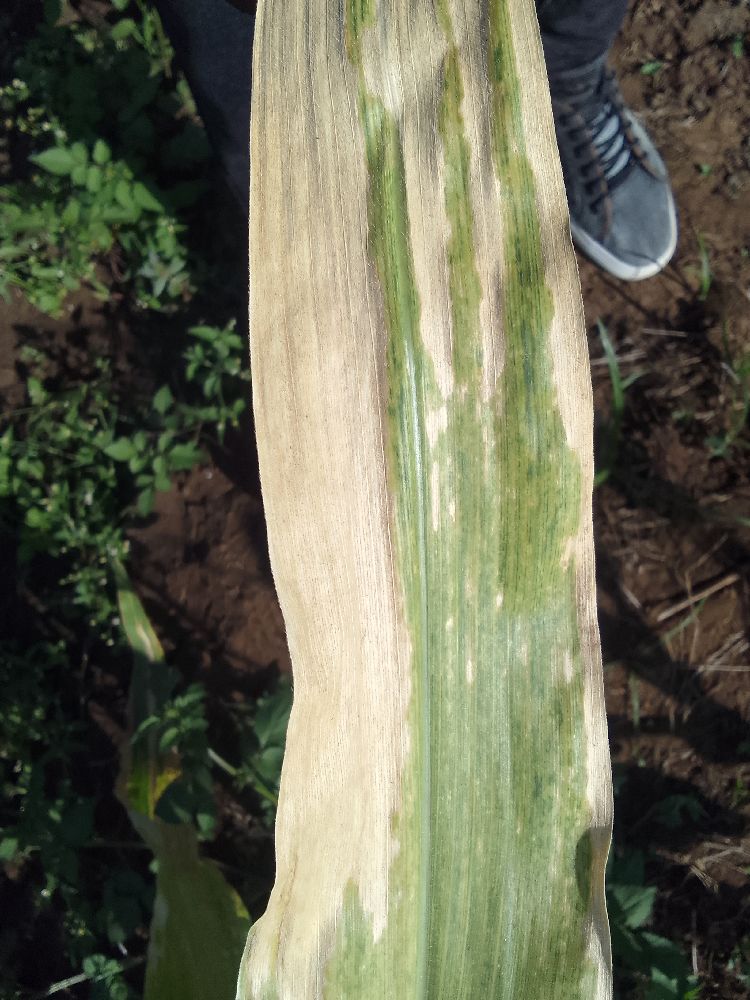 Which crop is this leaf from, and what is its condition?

maize, maize lethal necrosis
